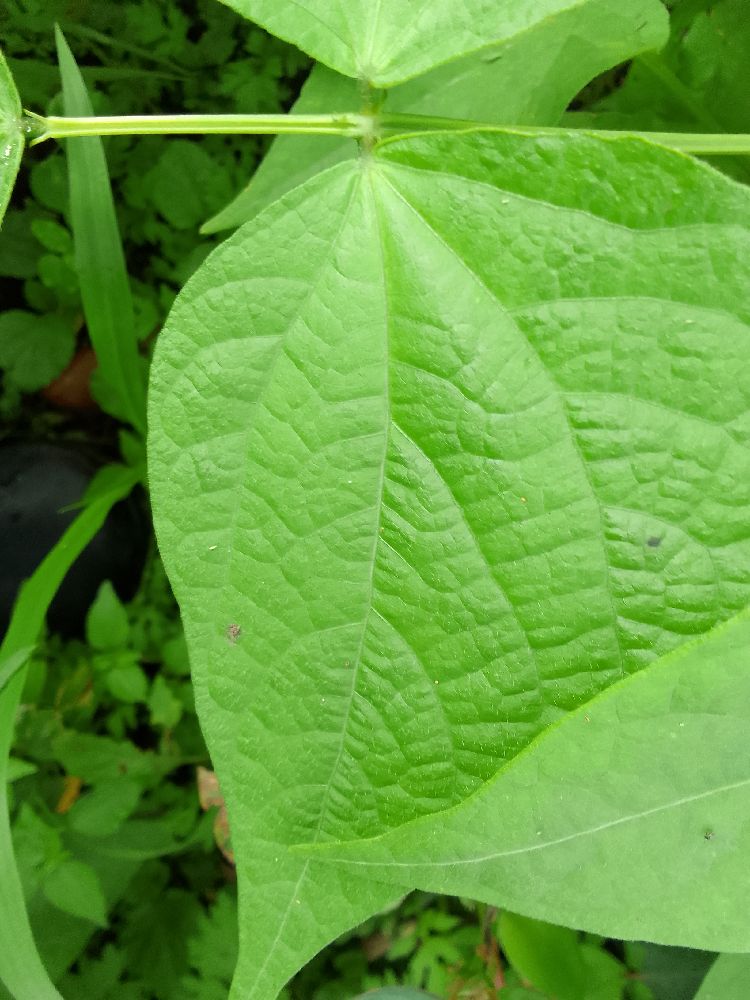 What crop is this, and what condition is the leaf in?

common bean, healthy
